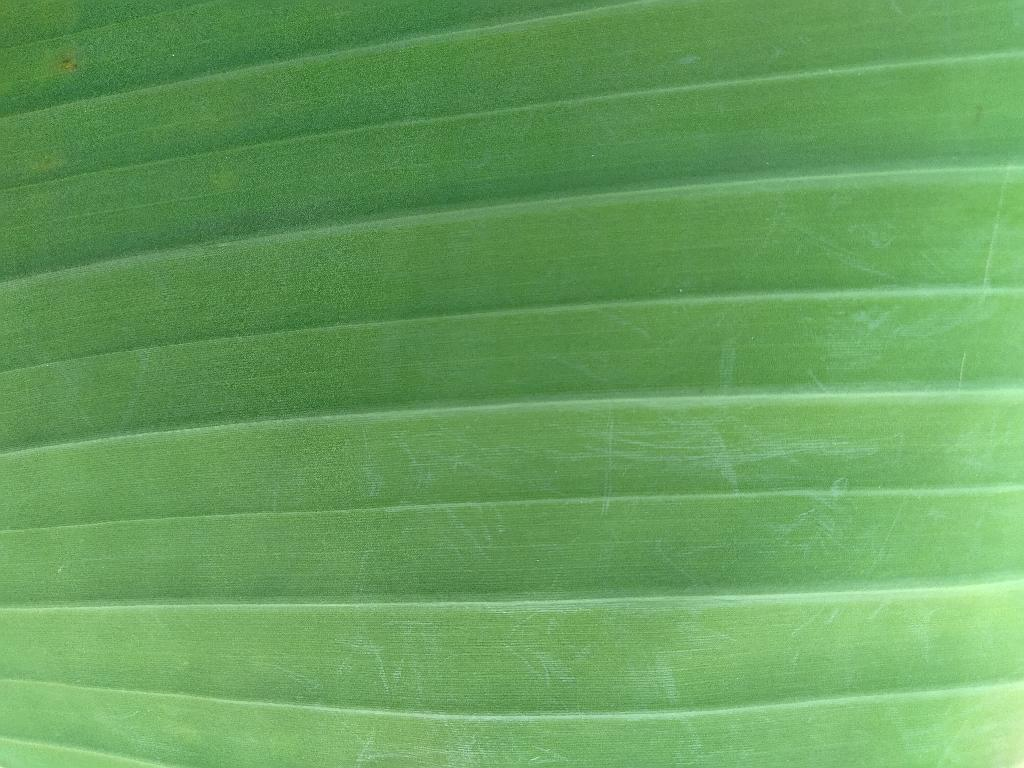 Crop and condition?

banana, healthy
